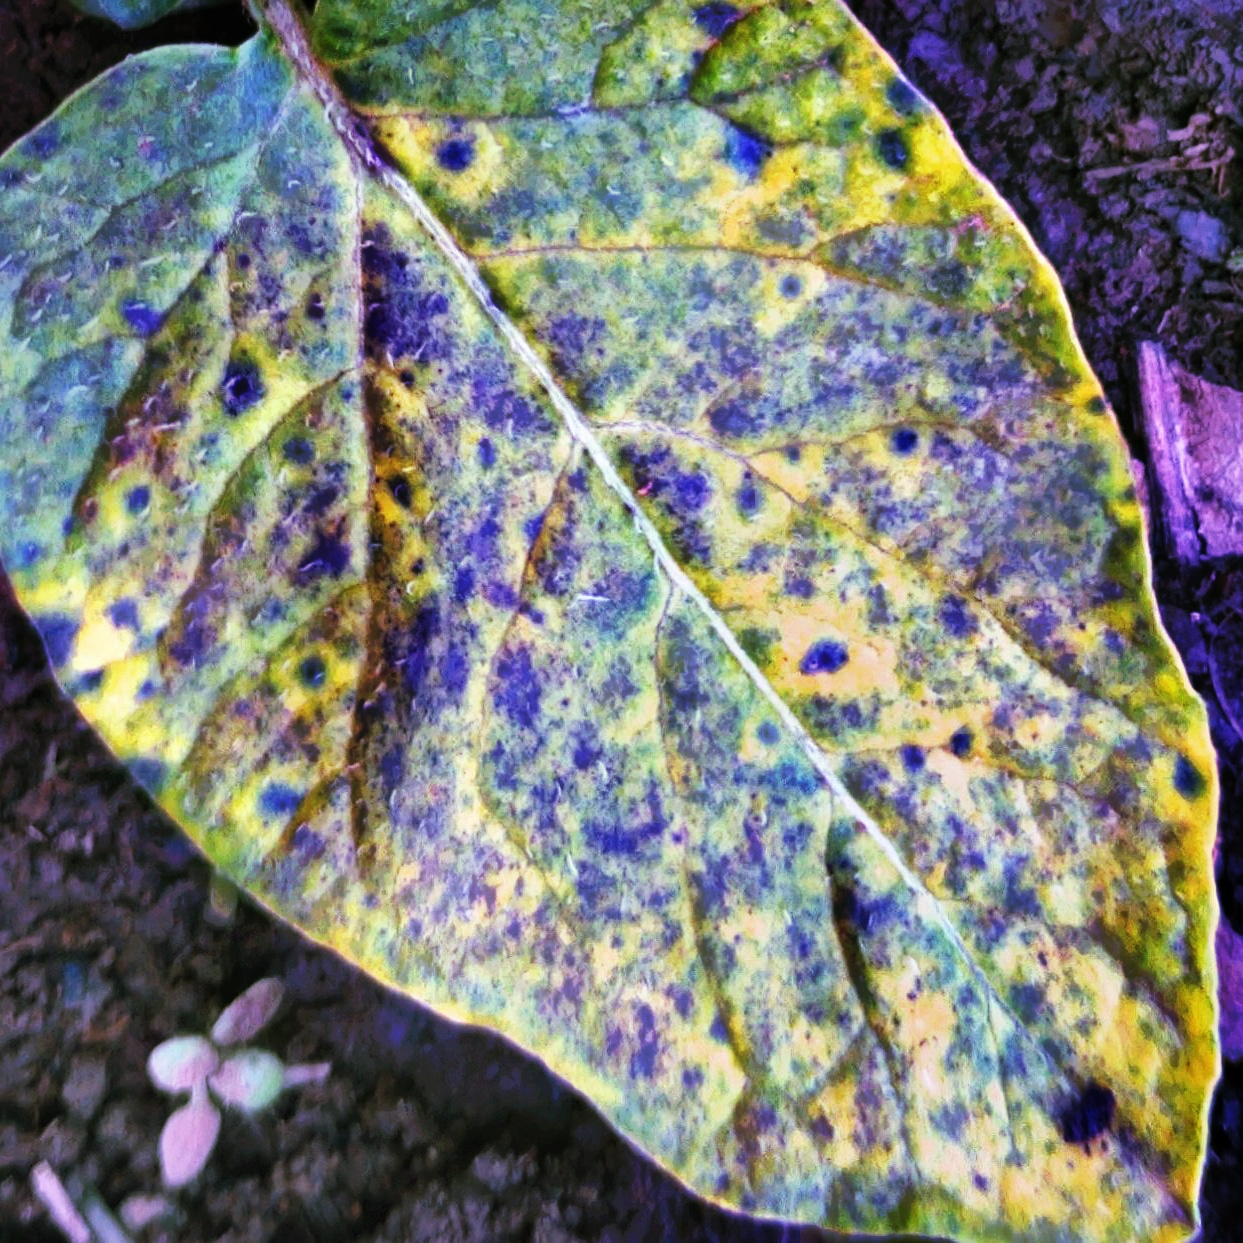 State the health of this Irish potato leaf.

late blight
